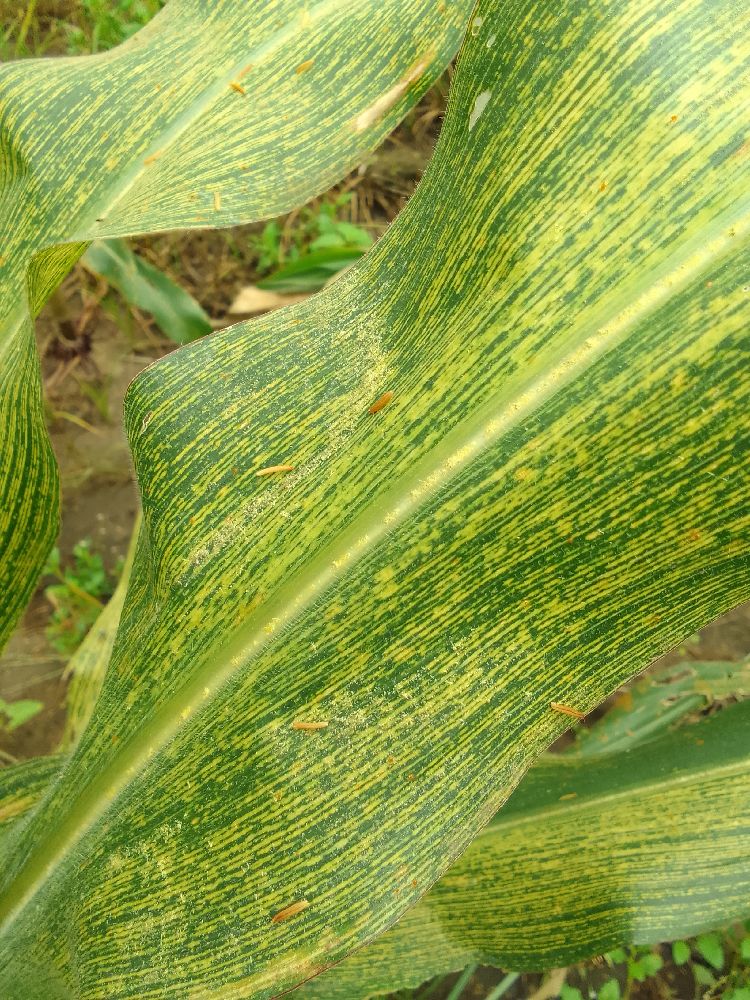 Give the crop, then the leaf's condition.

maize, maize streak virus
